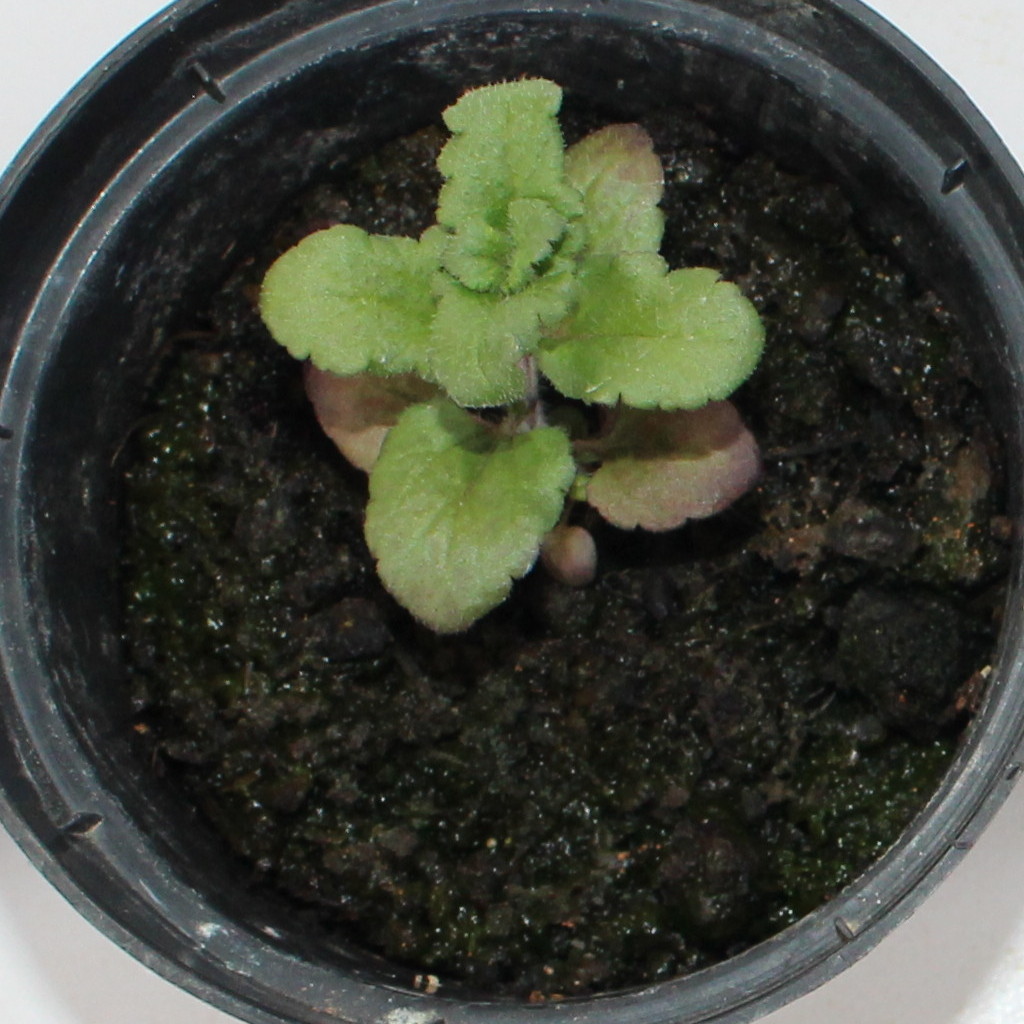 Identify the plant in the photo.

Veronica persica
